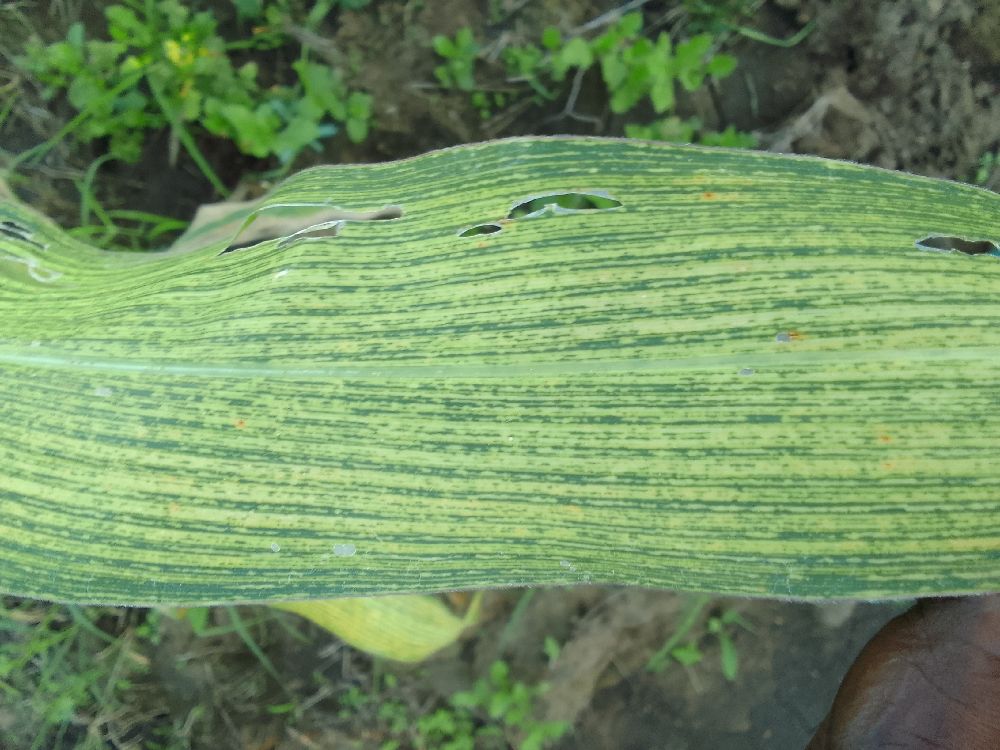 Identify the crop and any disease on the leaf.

maize, maize streak virus
